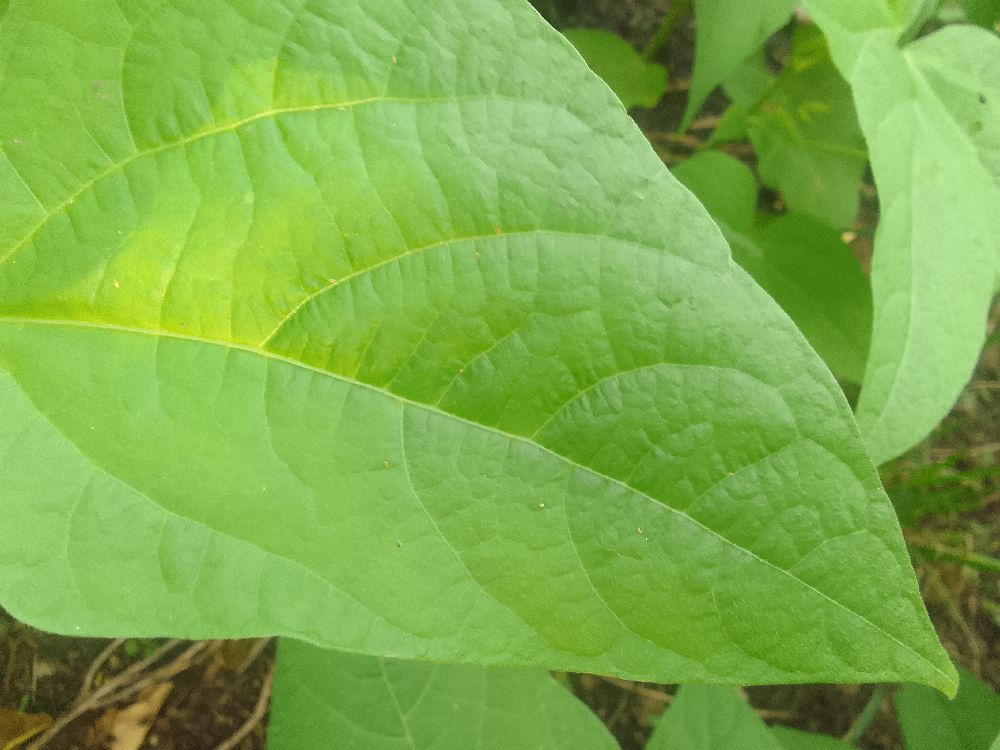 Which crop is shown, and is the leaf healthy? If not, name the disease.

common bean, healthy
